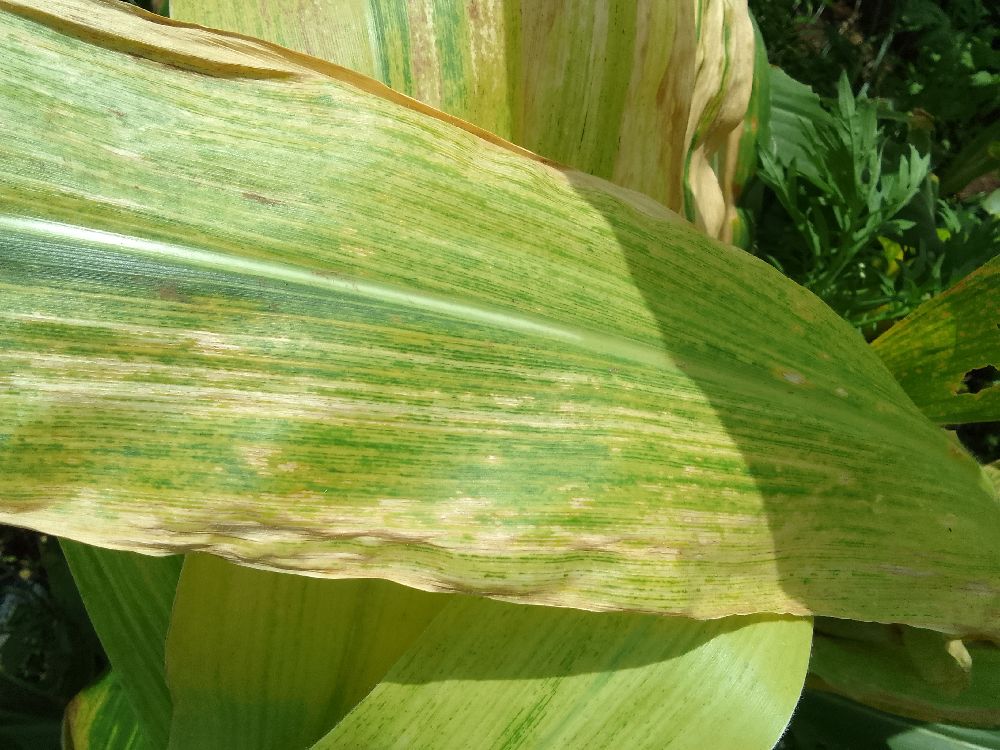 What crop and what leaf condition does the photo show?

maize, maize lethal necrosis
